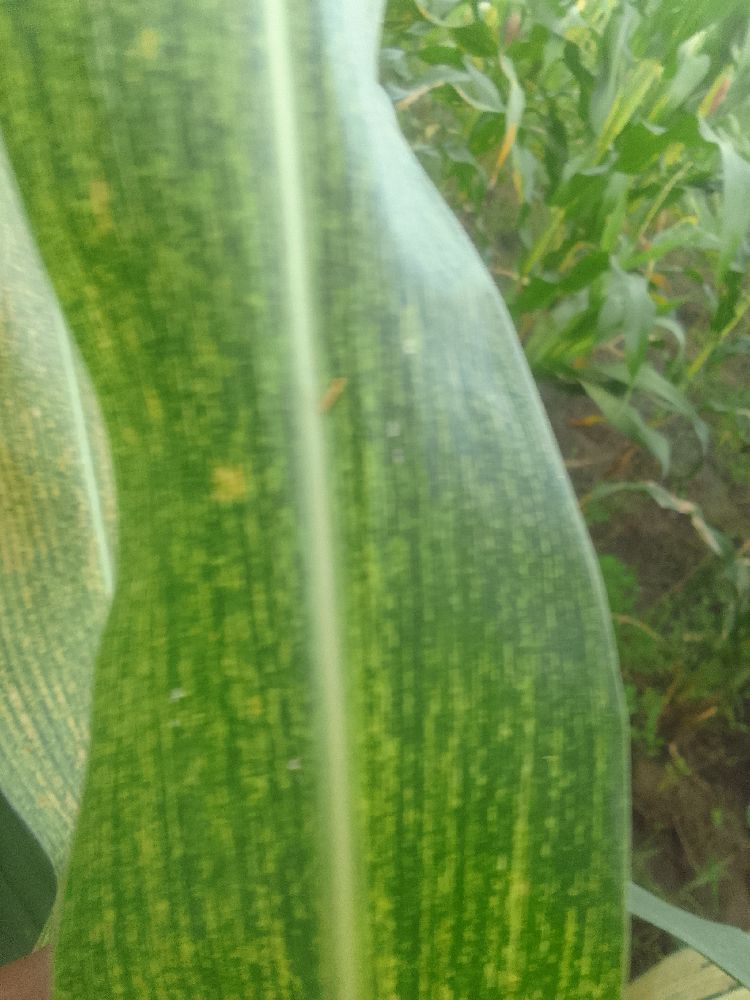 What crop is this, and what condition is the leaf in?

maize, maize streak virus
